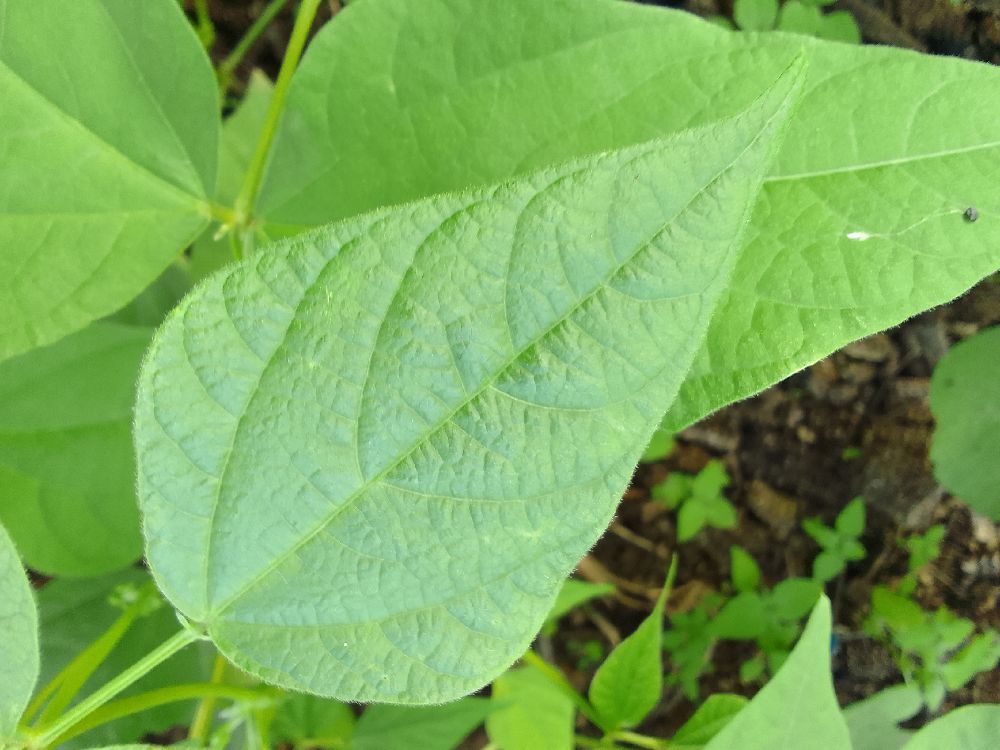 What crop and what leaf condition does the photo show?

common bean, healthy
